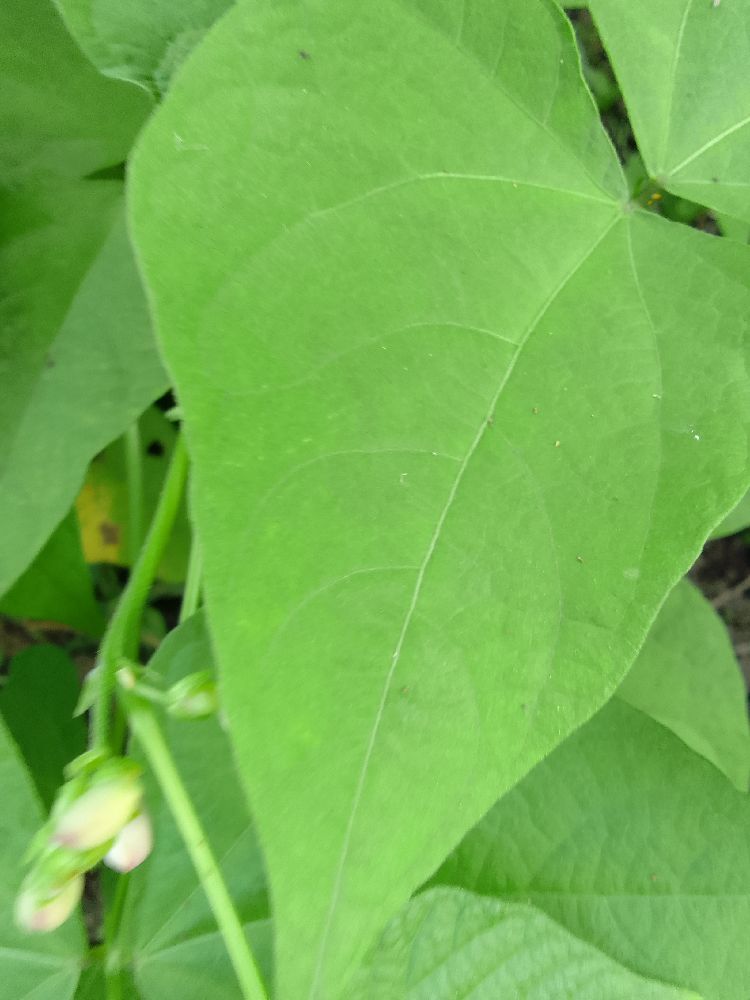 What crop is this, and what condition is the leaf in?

common bean, healthy
